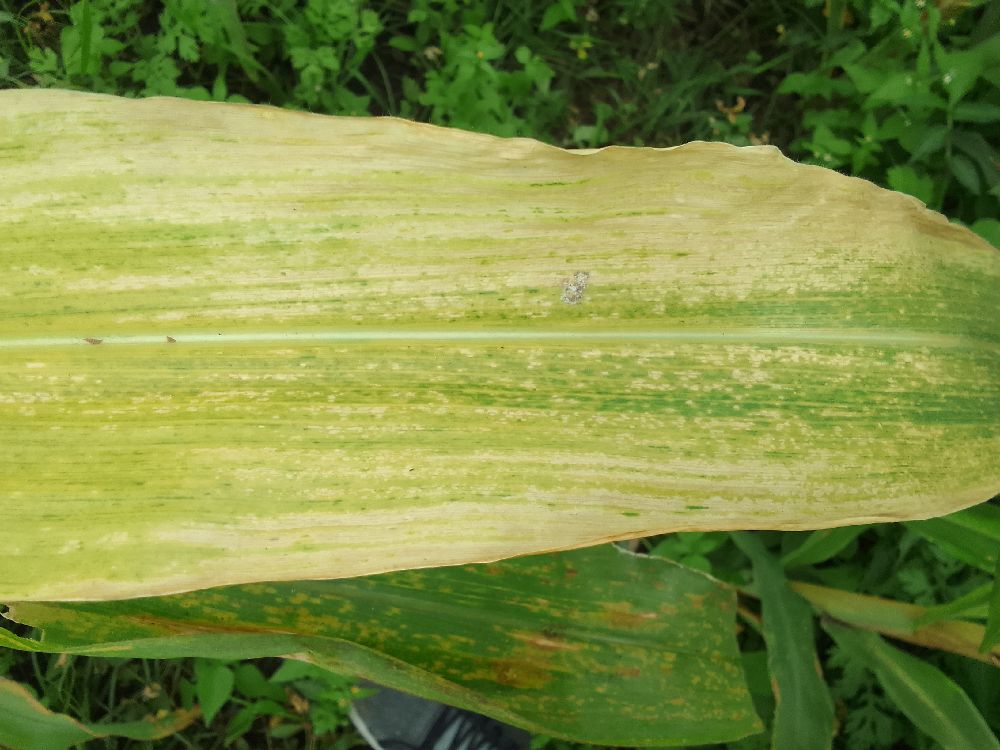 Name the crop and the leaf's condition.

maize, maize lethal necrosis
